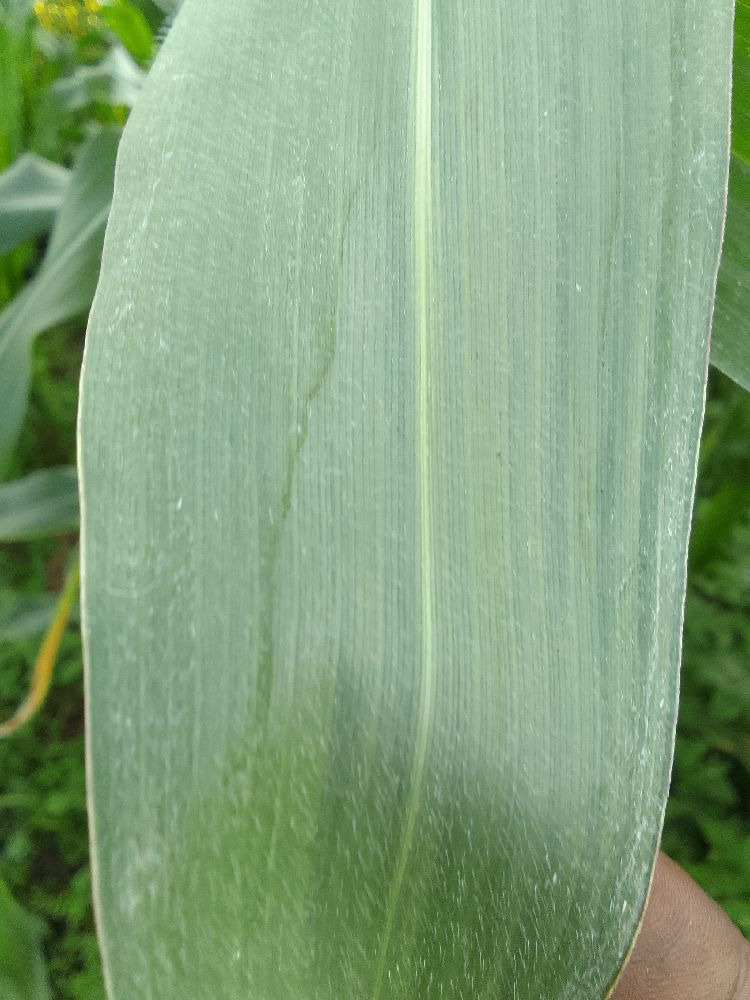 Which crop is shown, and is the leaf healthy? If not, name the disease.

maize, healthy
